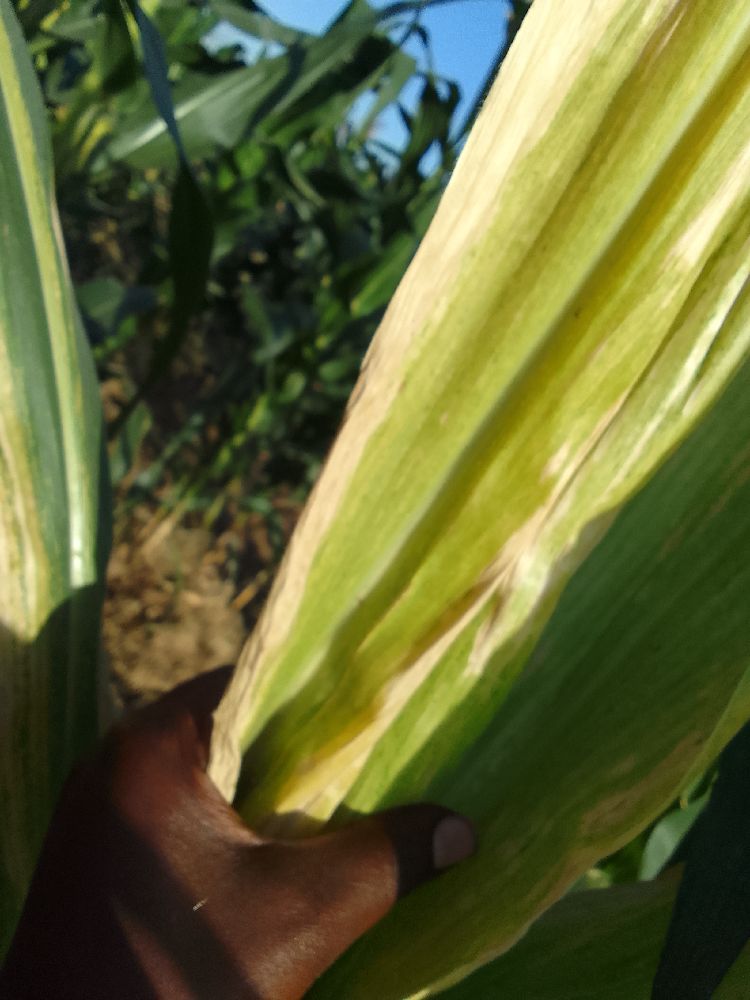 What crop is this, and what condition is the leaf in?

maize, maize lethal necrosis
